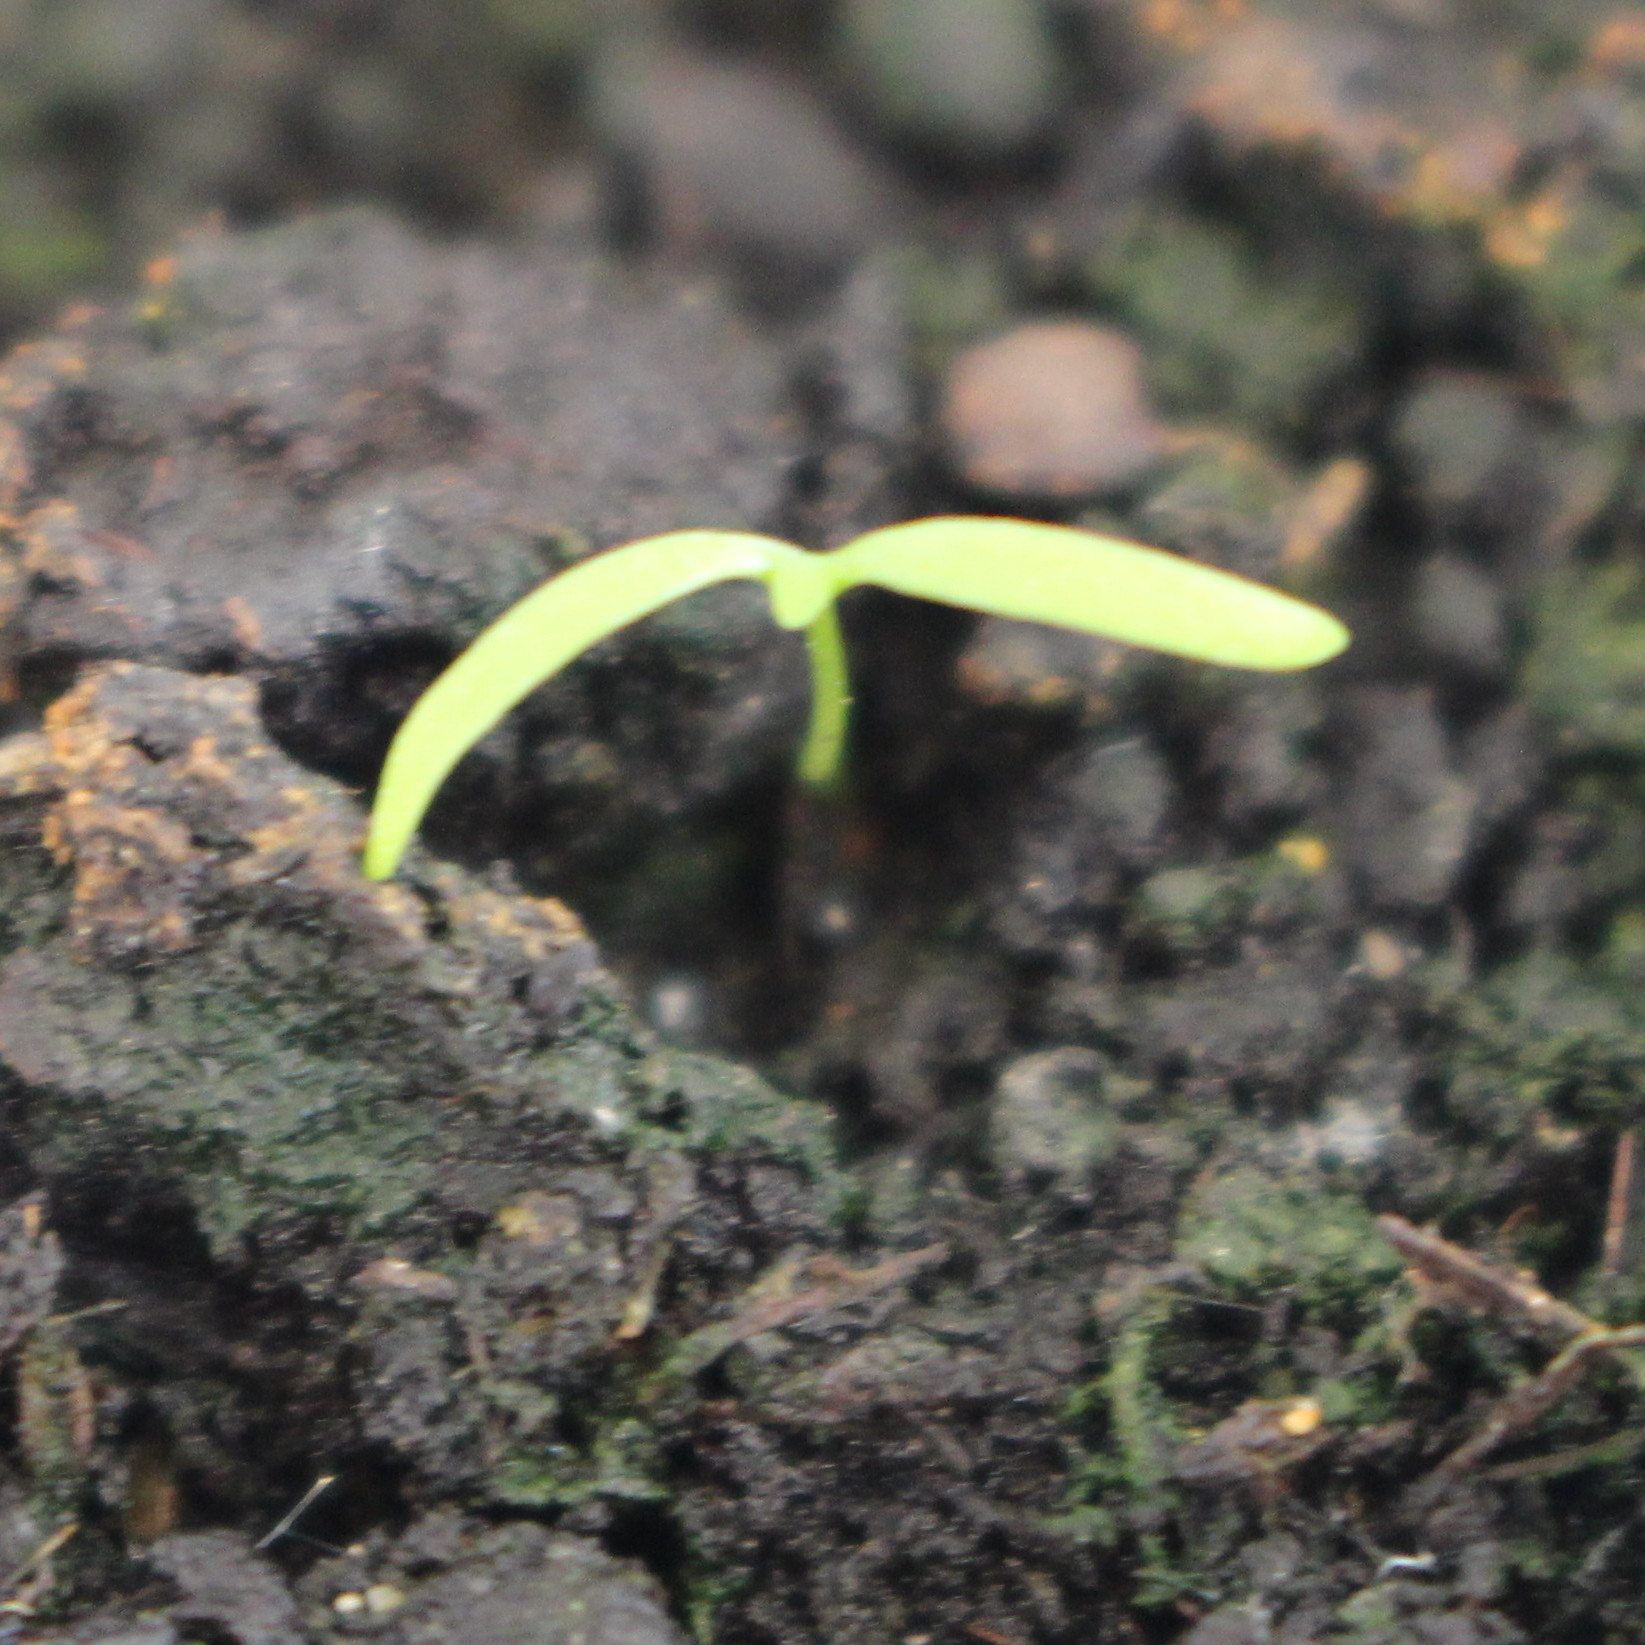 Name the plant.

Papaver rhoeas
